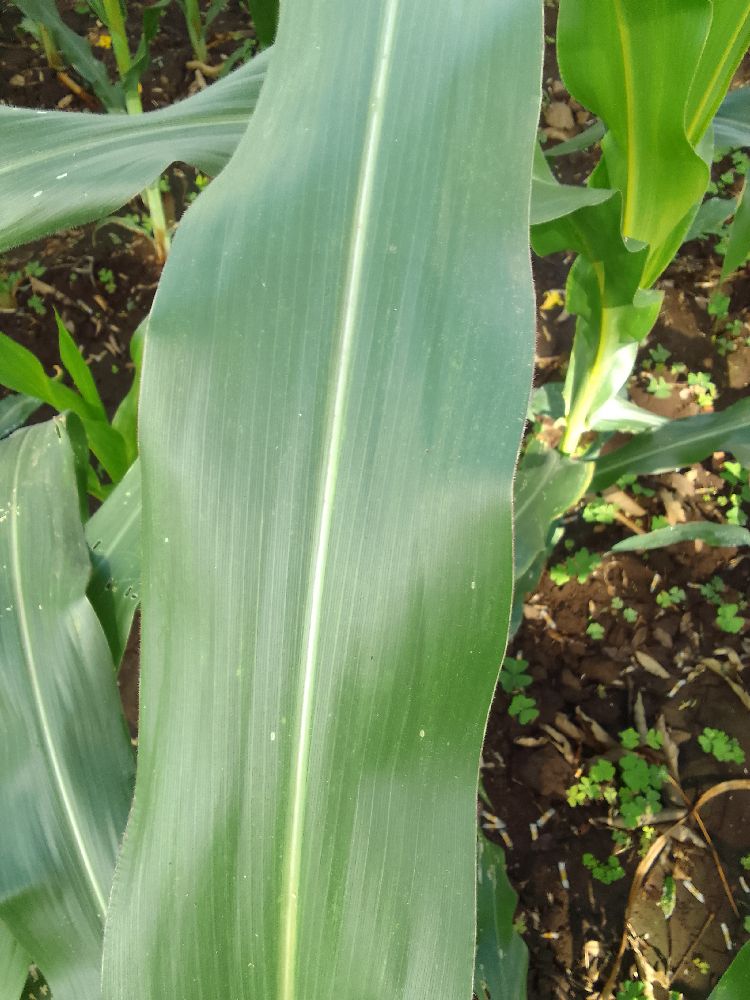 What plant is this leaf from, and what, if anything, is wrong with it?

maize, healthy
